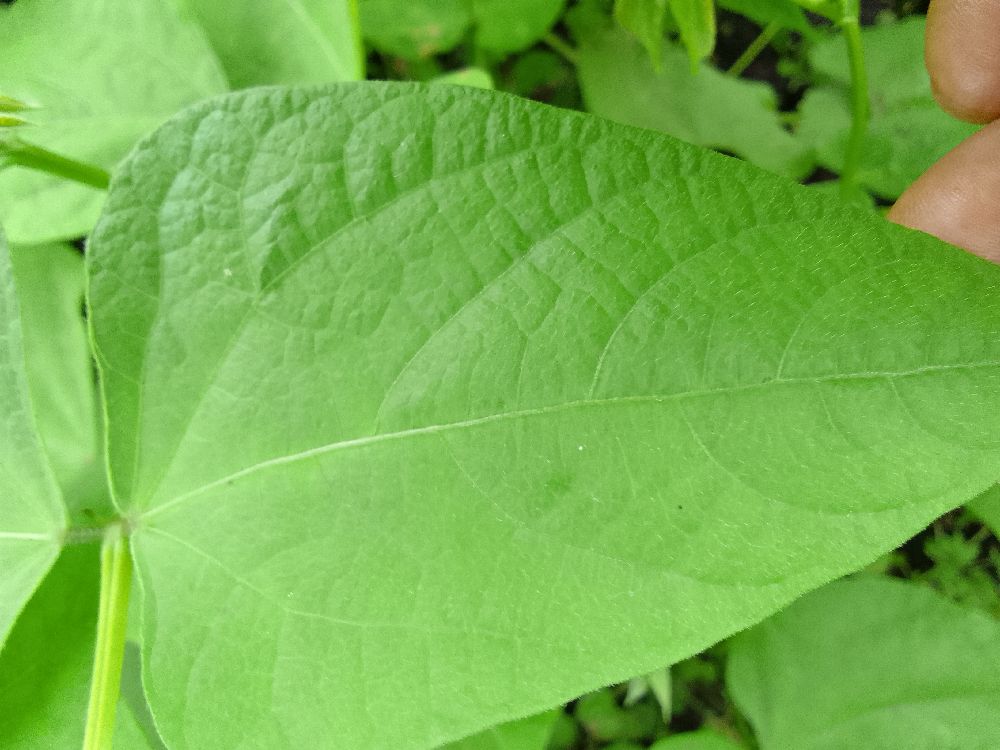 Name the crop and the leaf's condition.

common bean, healthy
